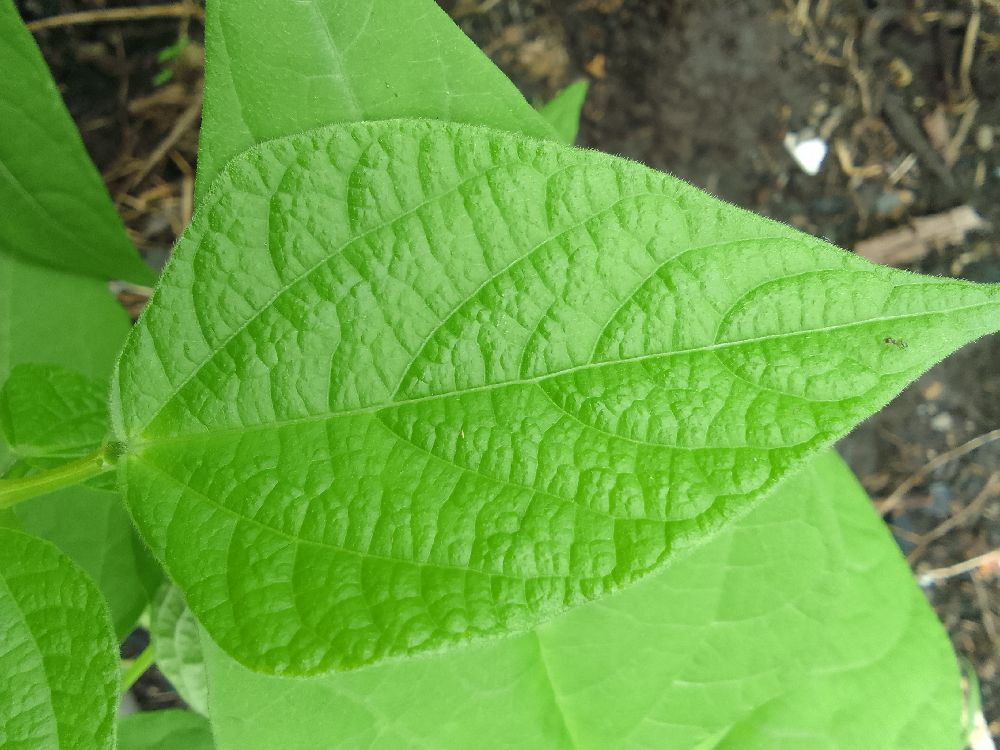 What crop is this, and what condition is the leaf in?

common bean, healthy
